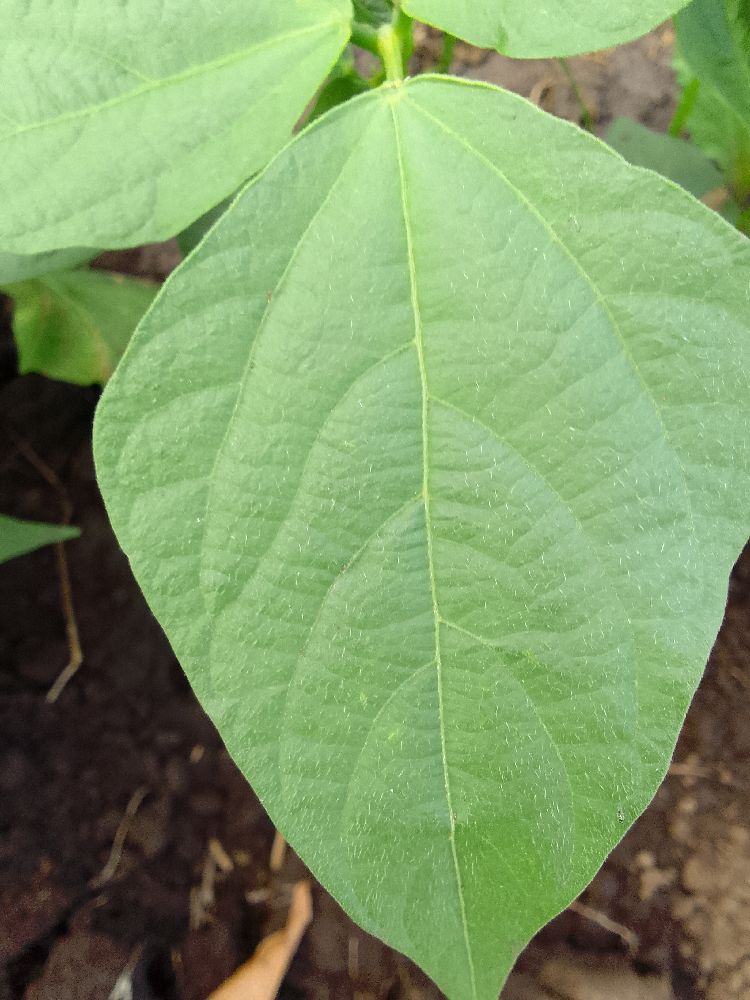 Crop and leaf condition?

common bean, healthy
